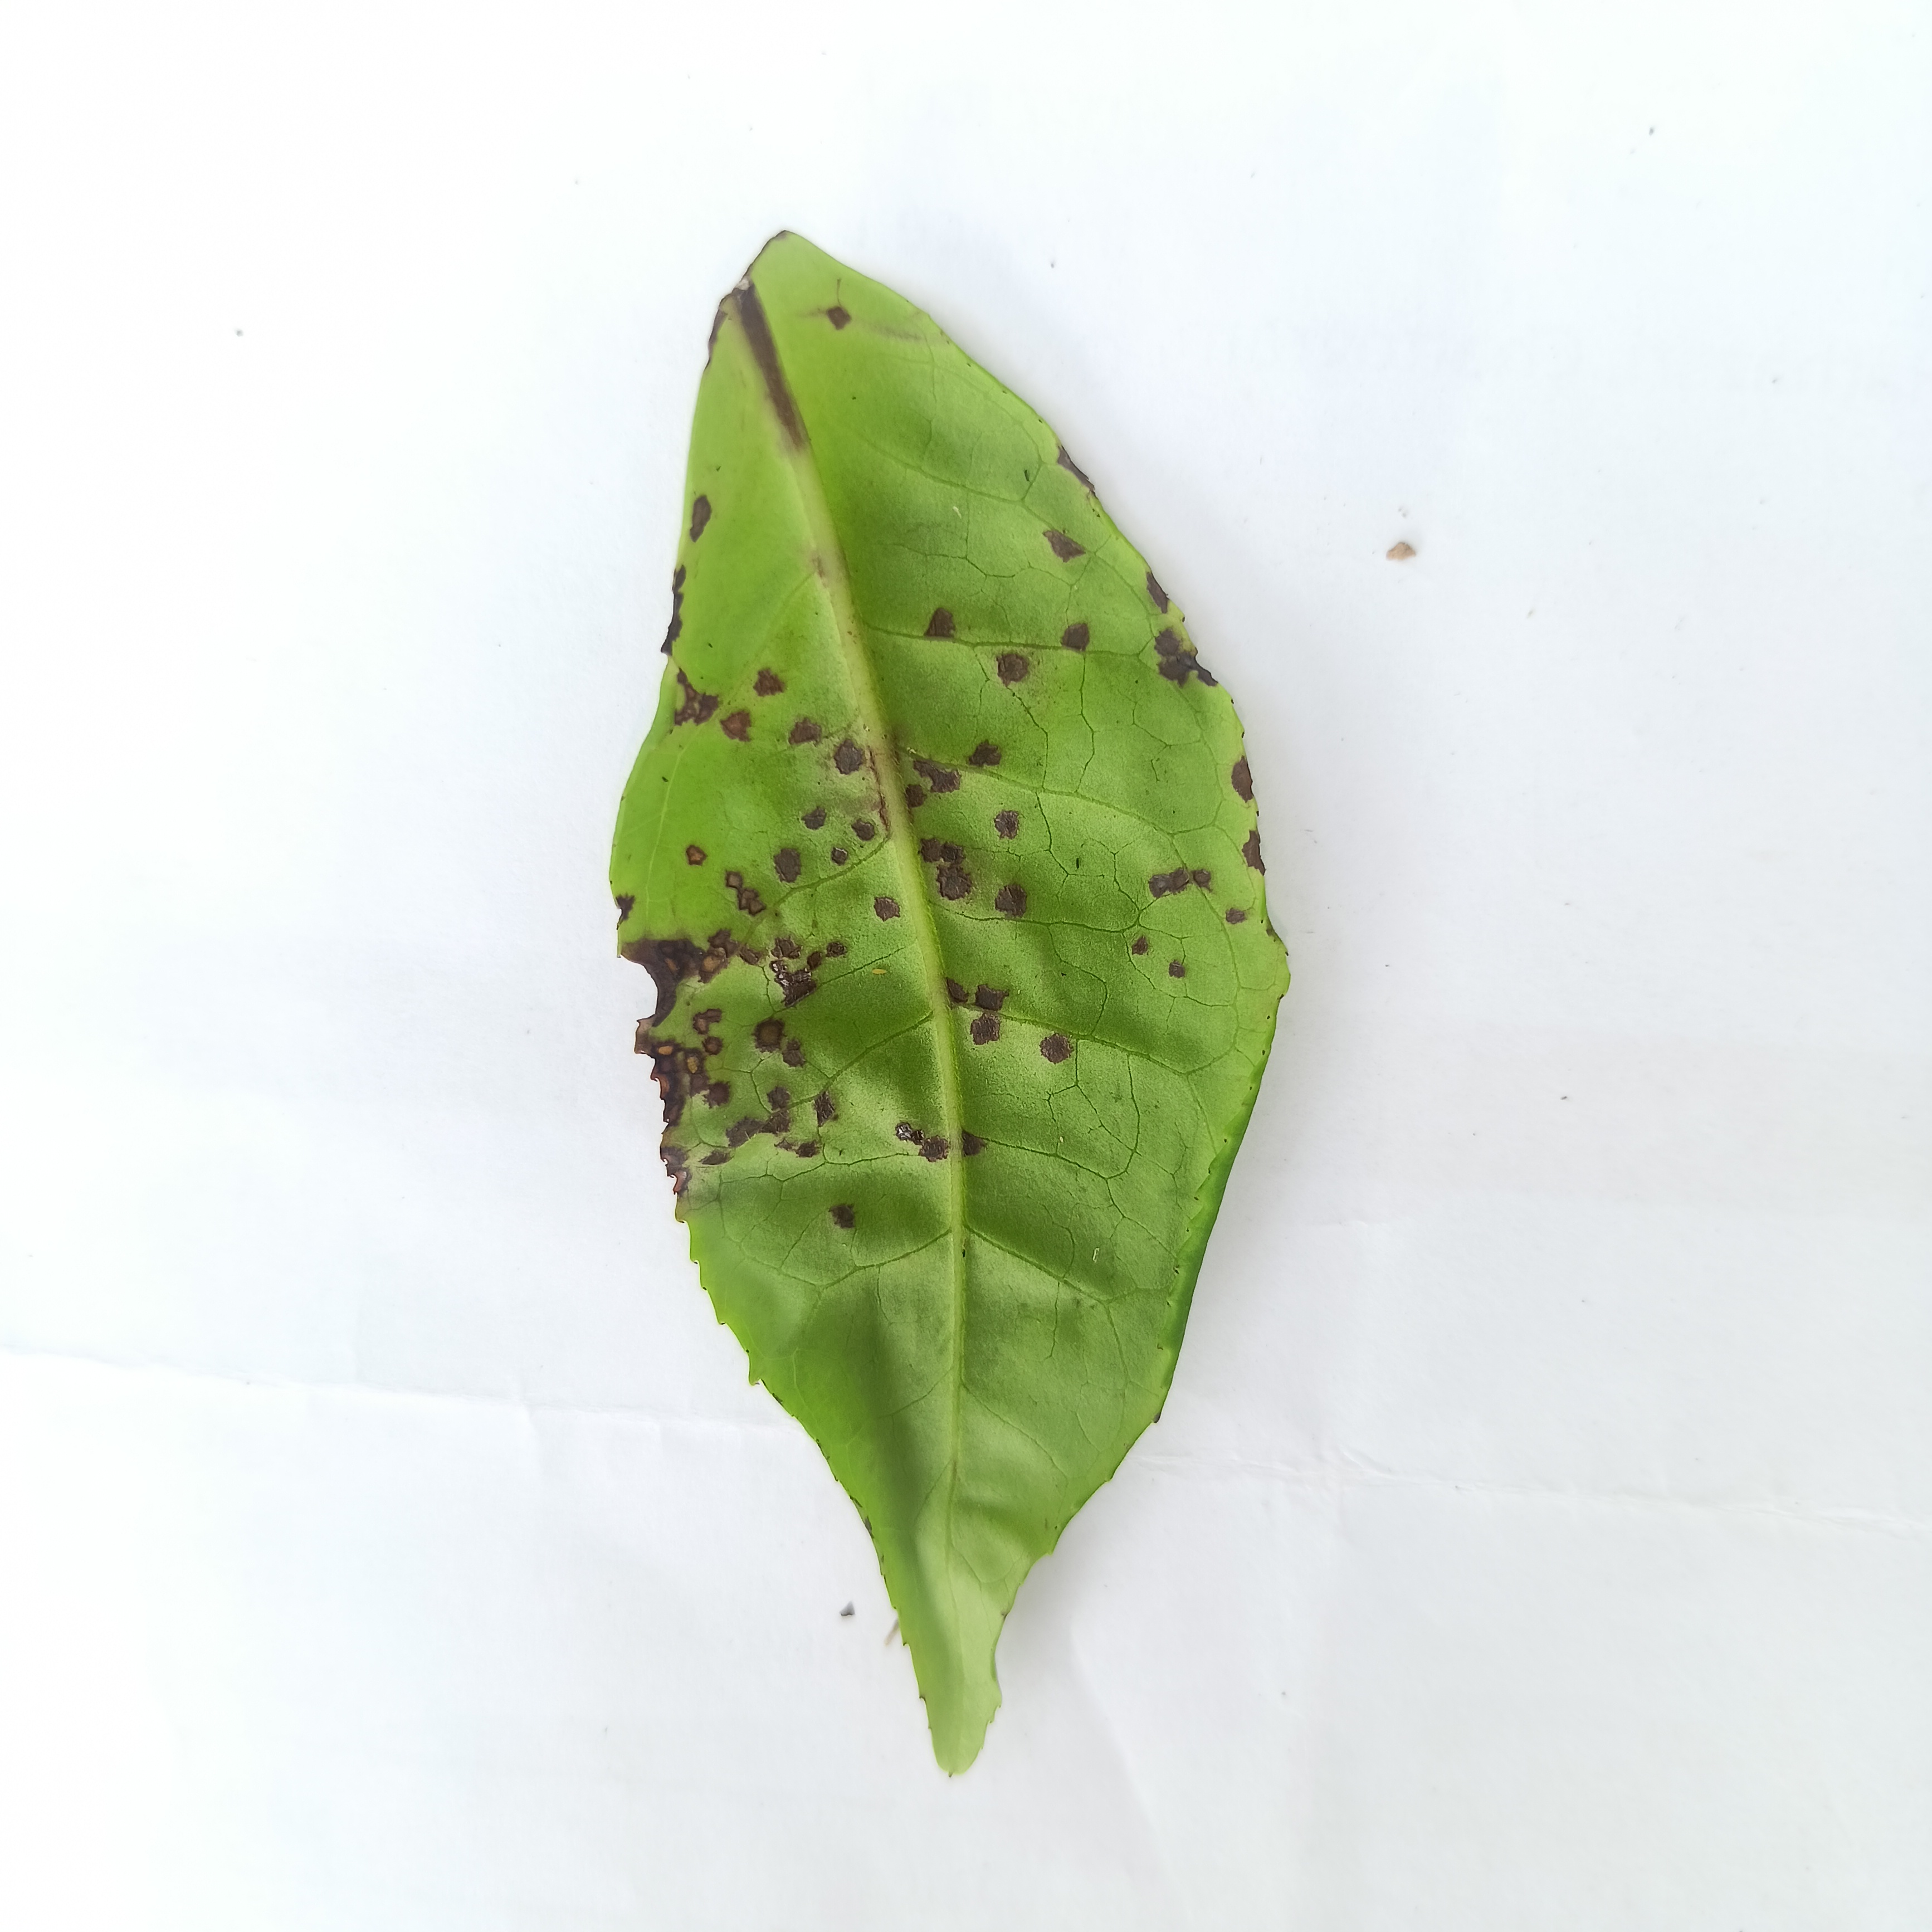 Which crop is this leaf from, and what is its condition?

tea, helopeltis
